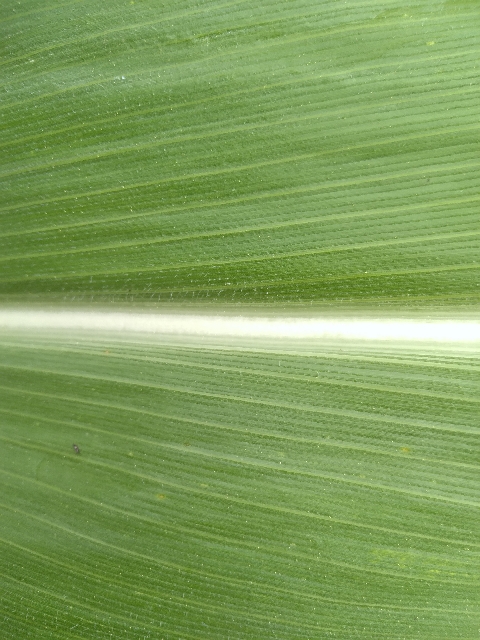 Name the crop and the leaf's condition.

maize, healthy
